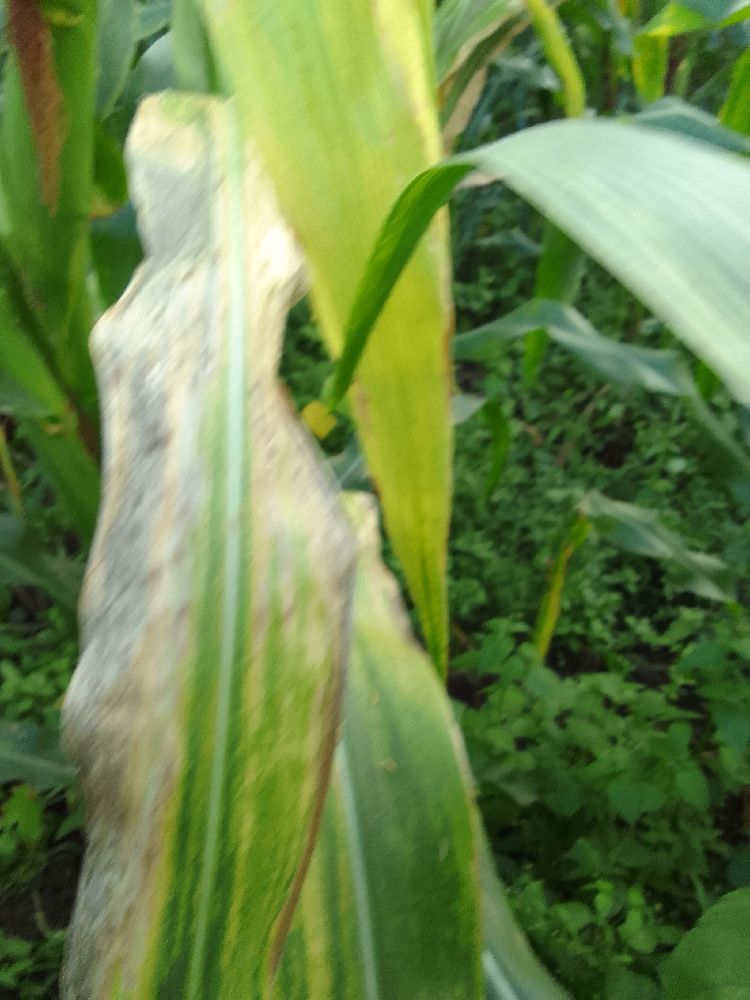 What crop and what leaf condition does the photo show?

maize, maize lethal necrosis
